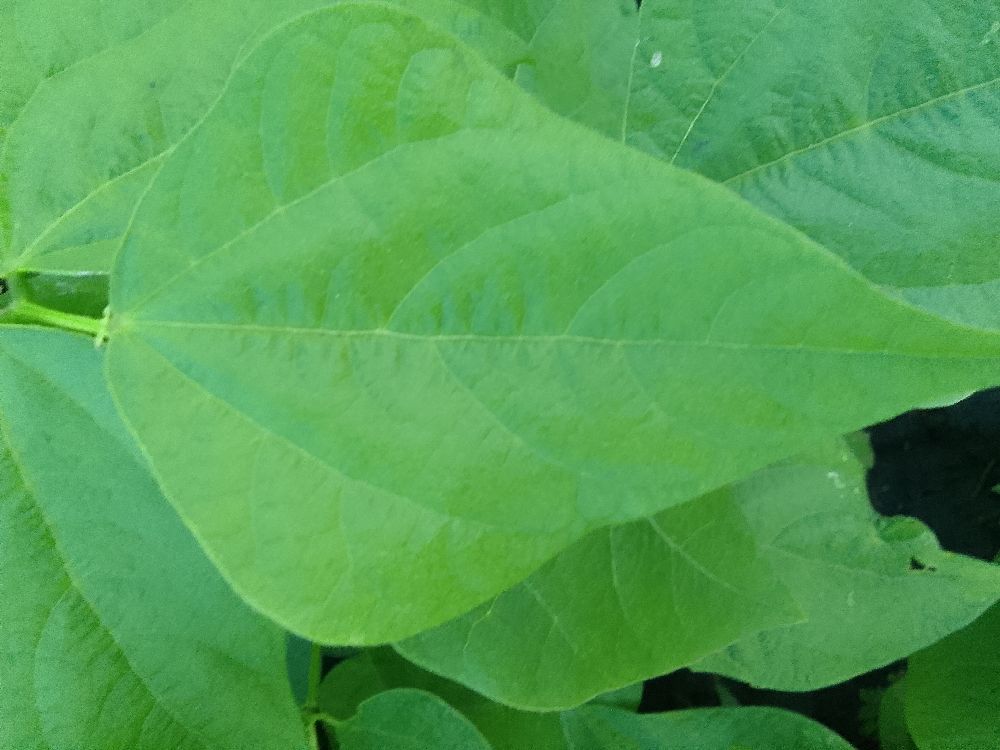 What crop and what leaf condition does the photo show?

common bean, healthy
